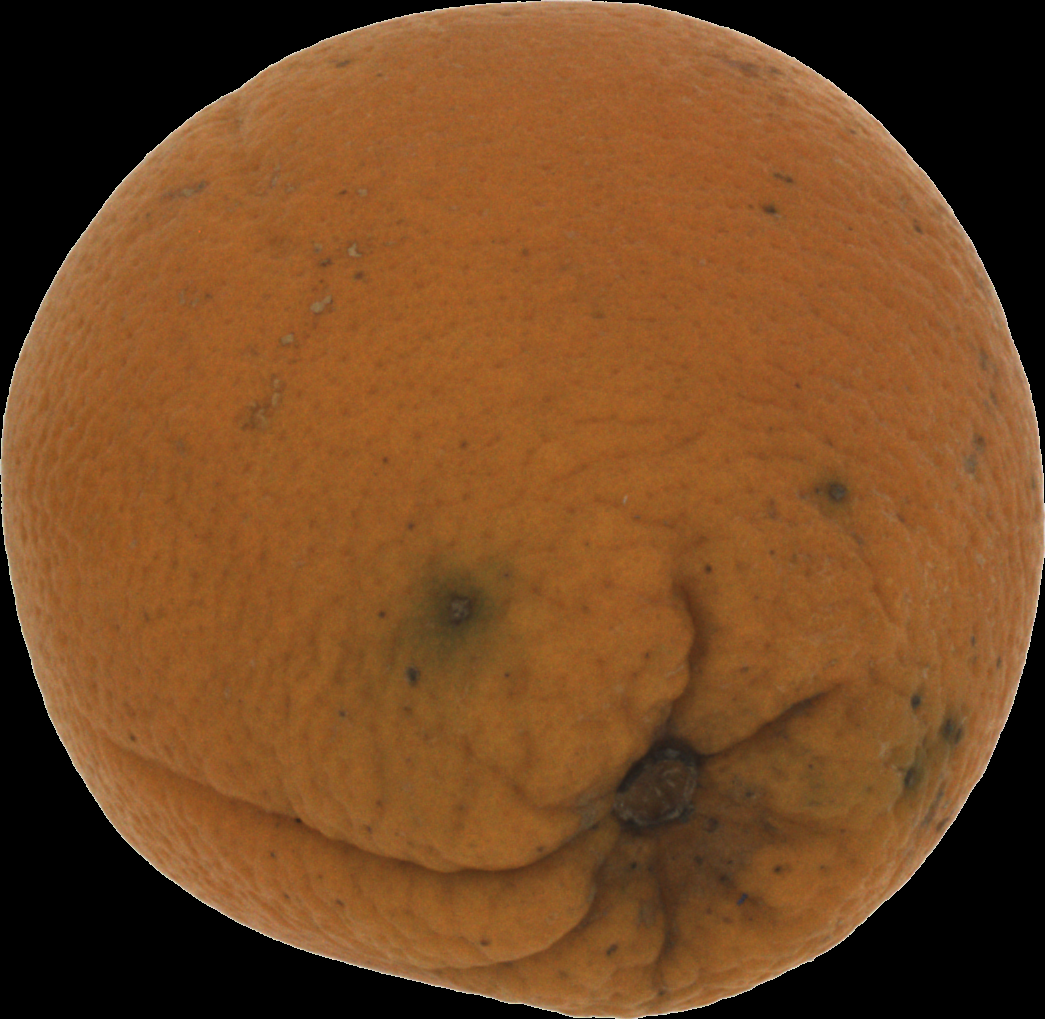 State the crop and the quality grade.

orange, bad
